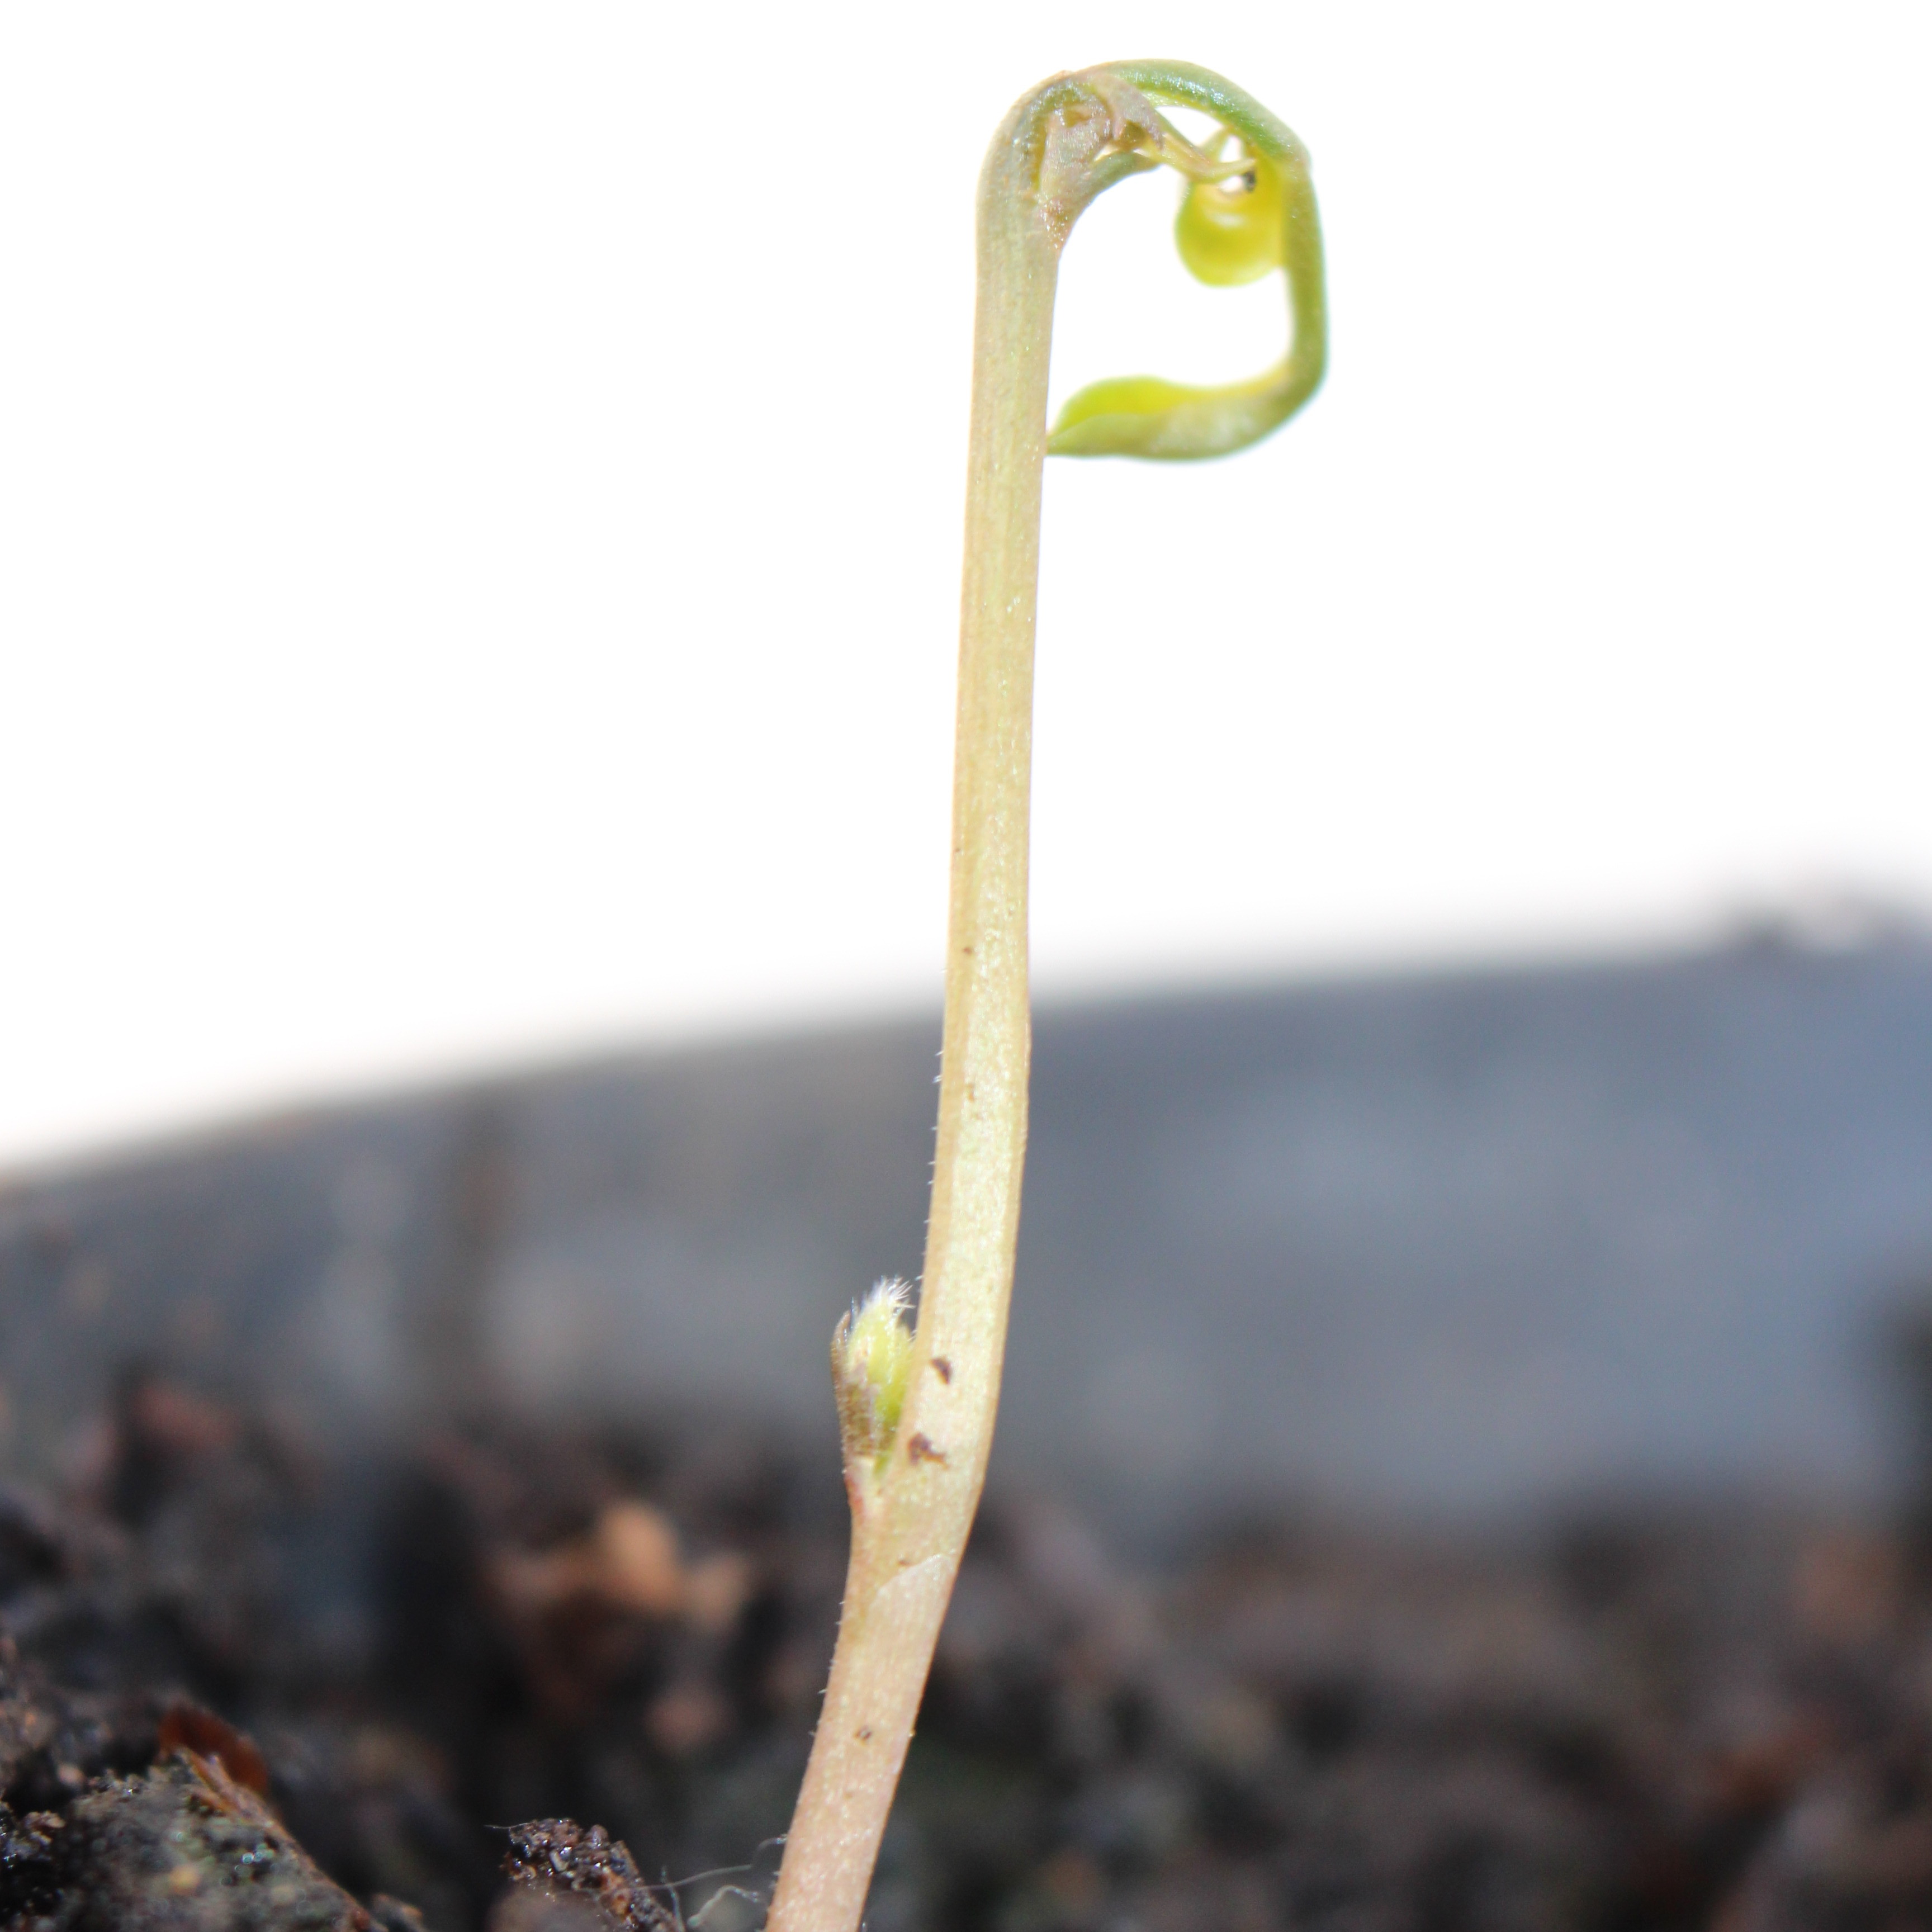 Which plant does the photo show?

Vicia sativa
